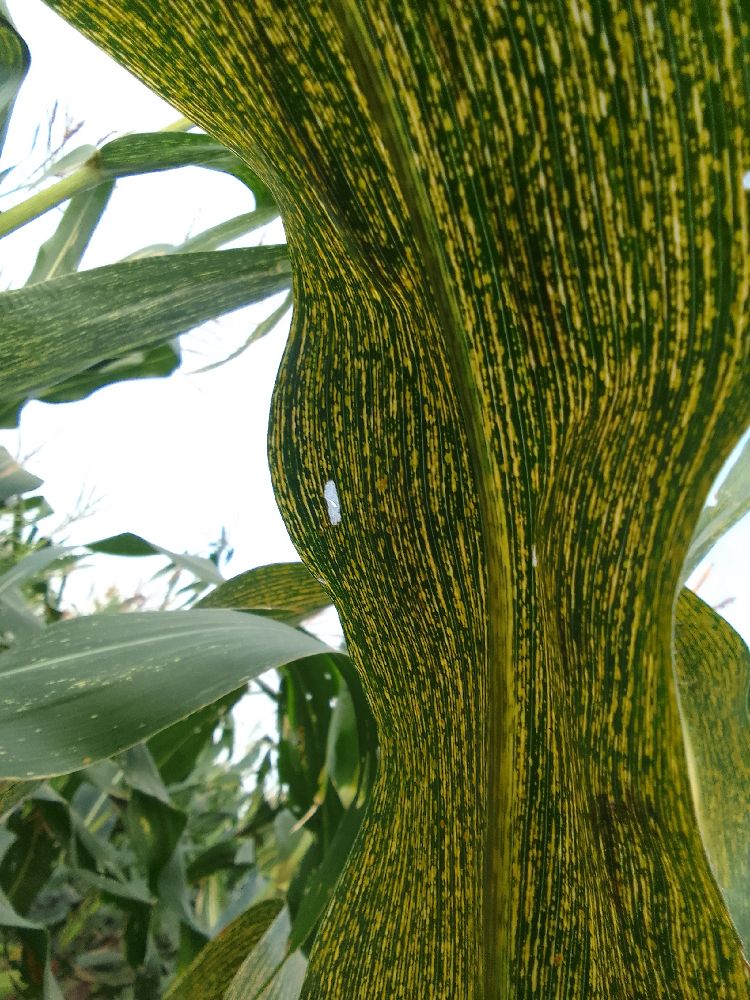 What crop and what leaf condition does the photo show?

maize, maize streak virus
